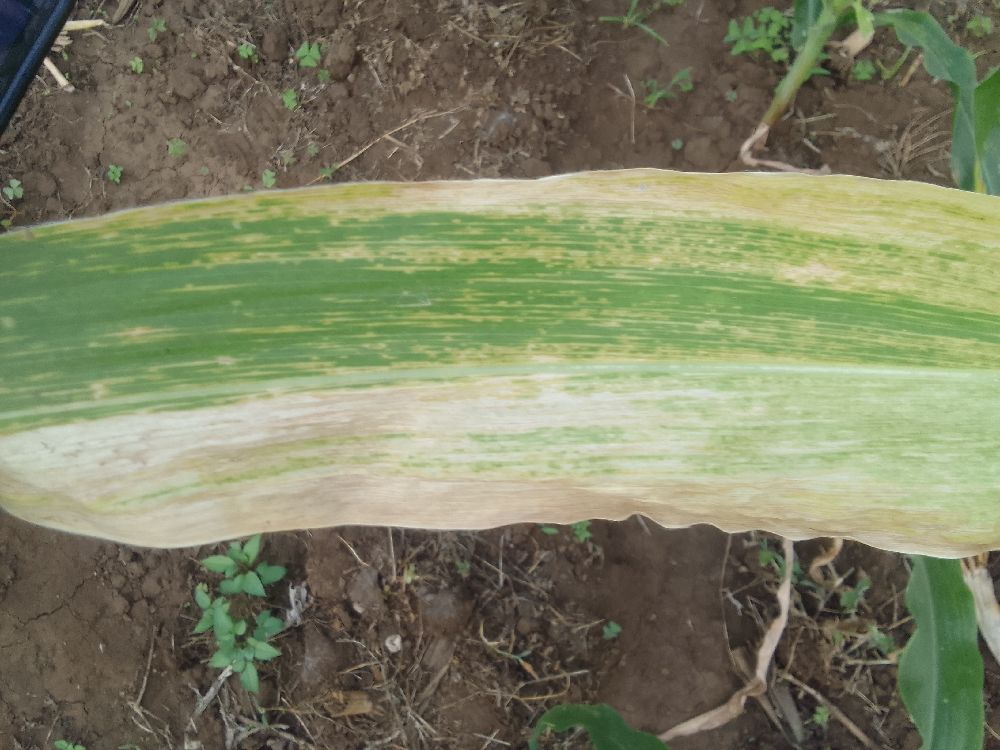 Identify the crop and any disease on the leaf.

maize, maize lethal necrosis
